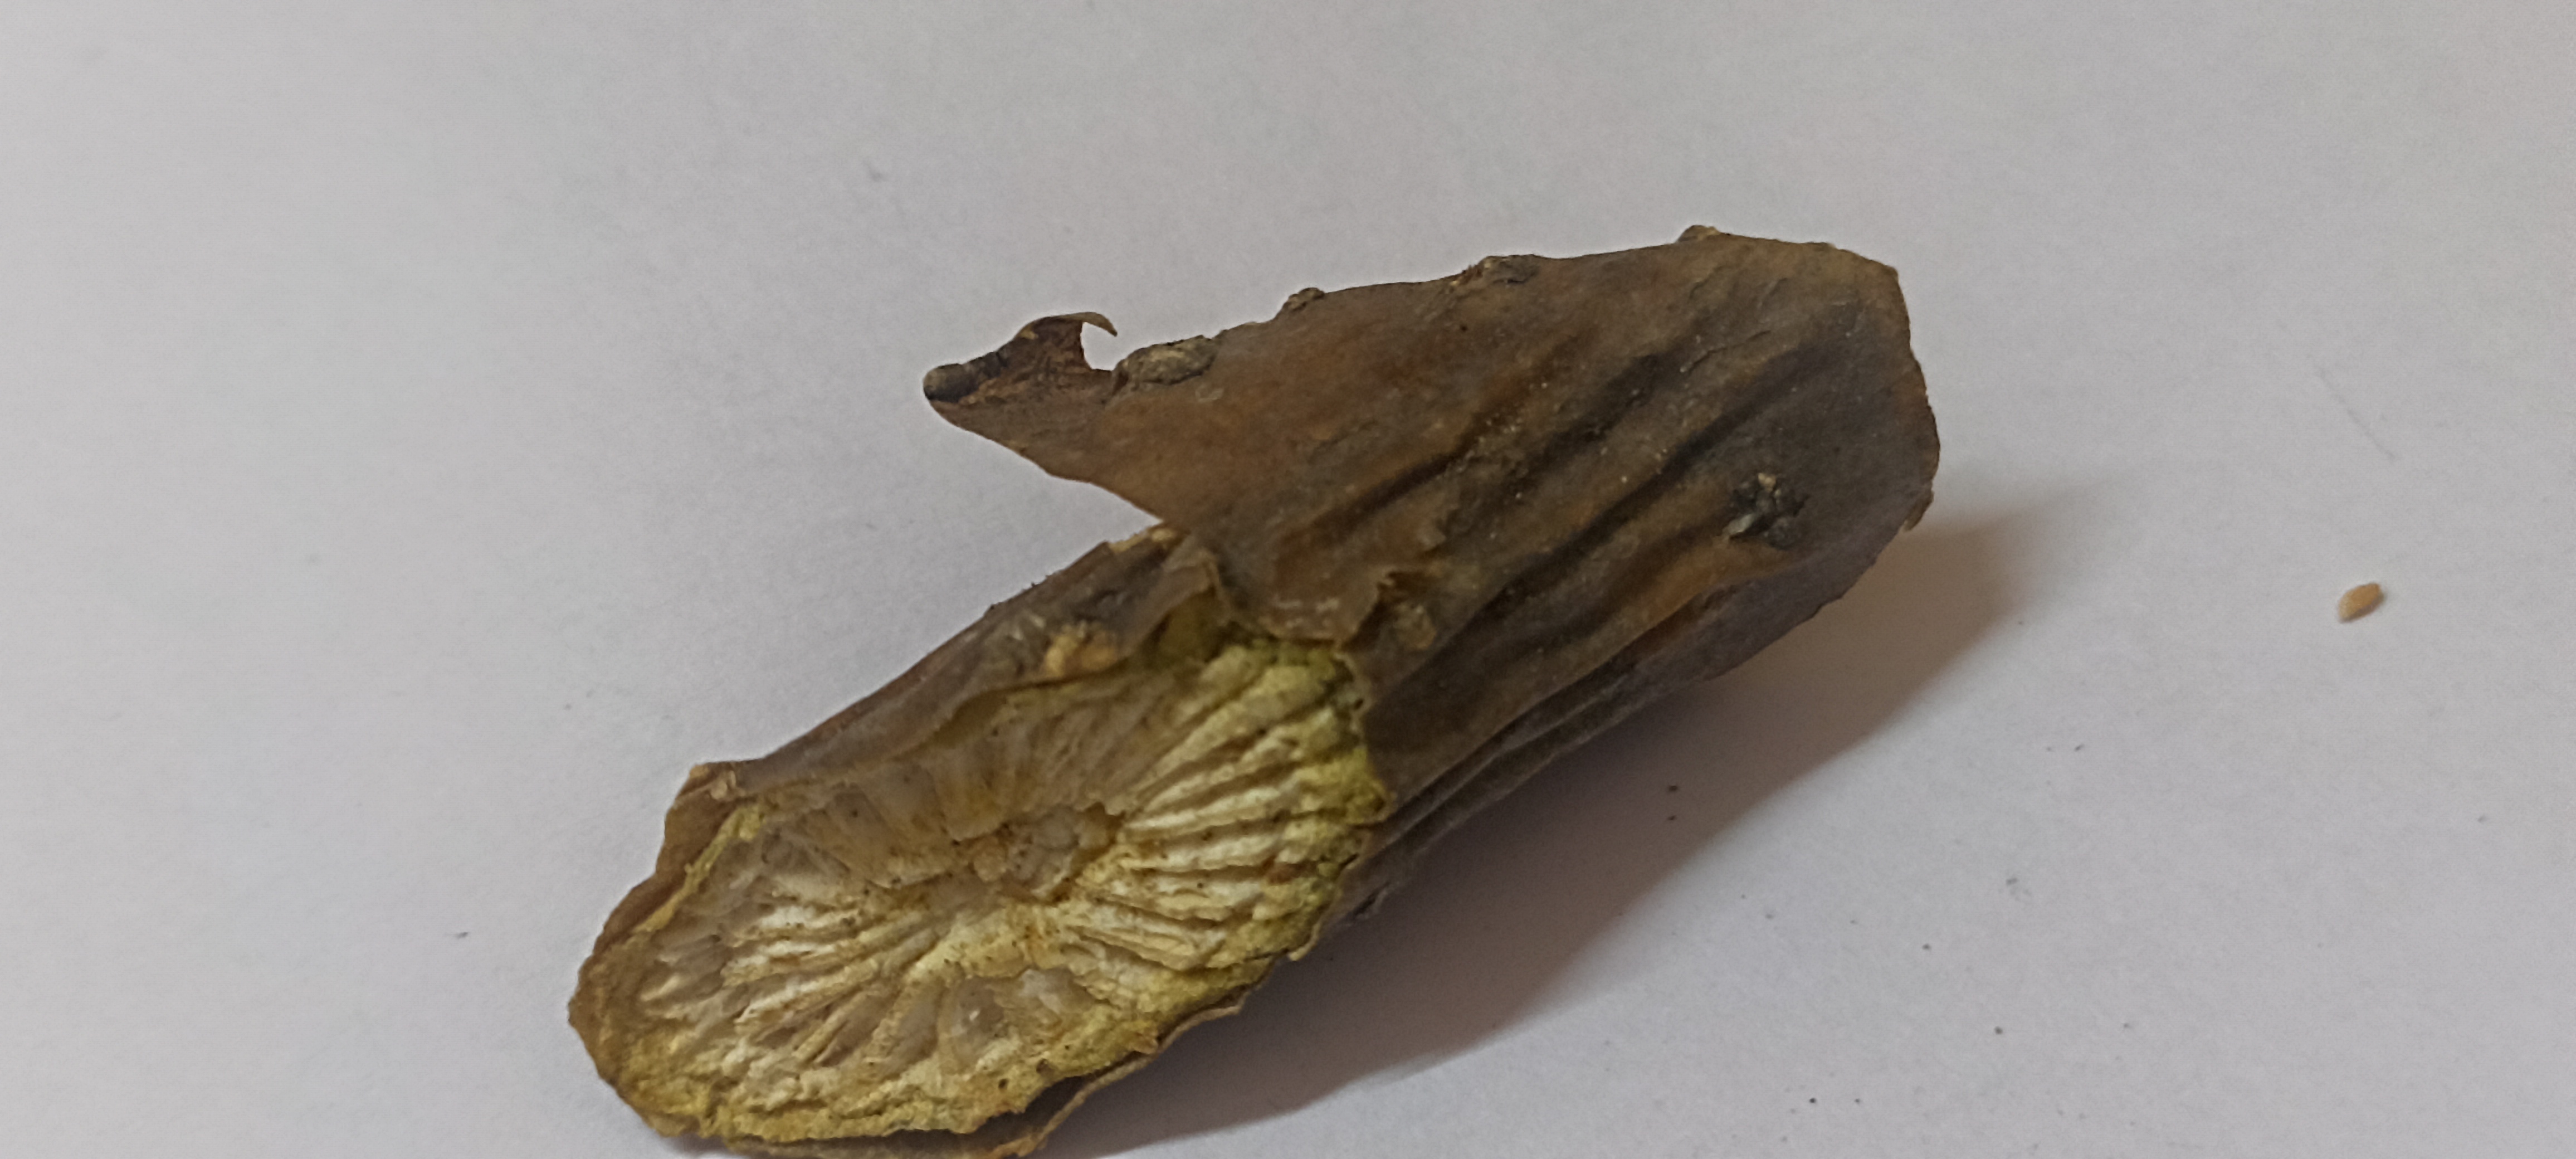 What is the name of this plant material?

gulvel
